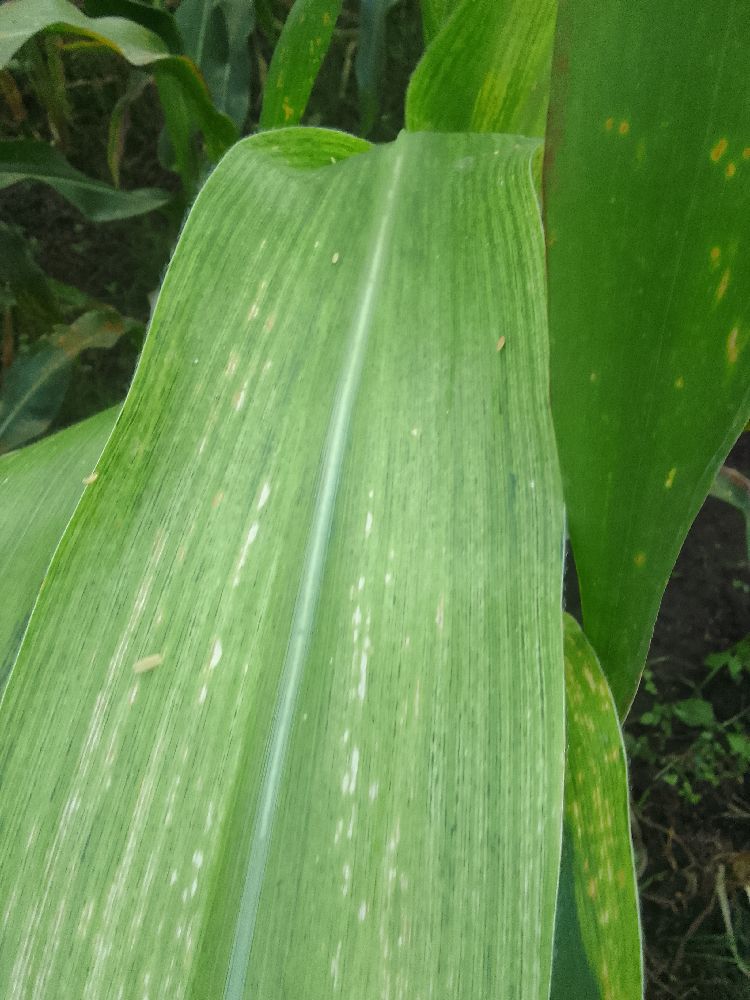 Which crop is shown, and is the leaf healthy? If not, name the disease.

maize, maize lethal necrosis
